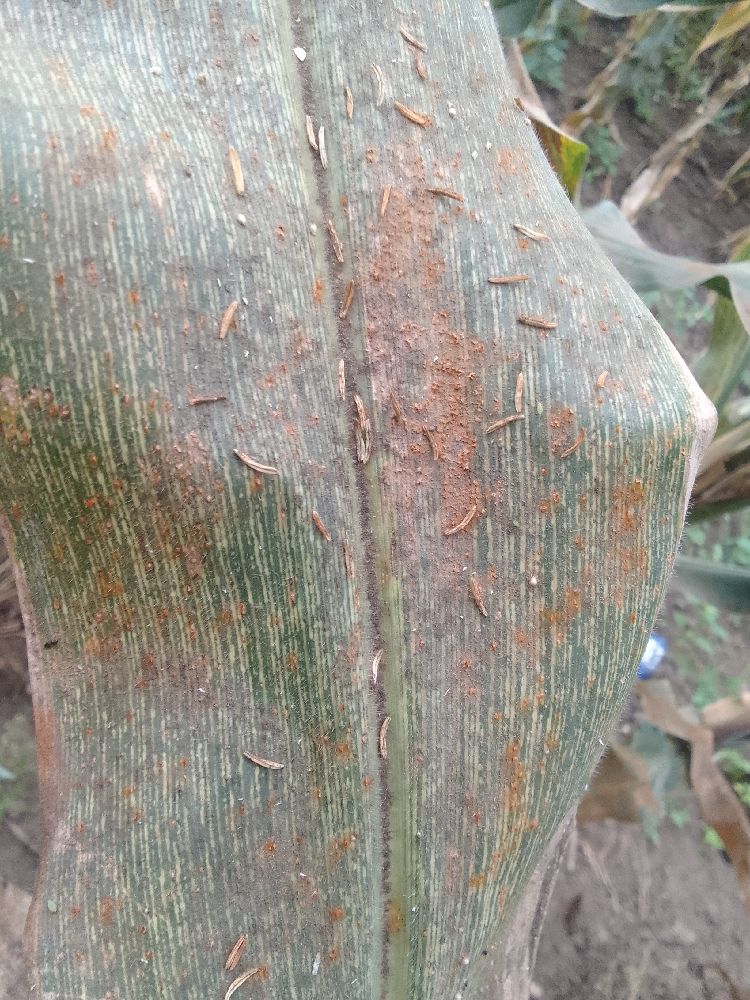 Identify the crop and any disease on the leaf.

maize, maize streak virus
